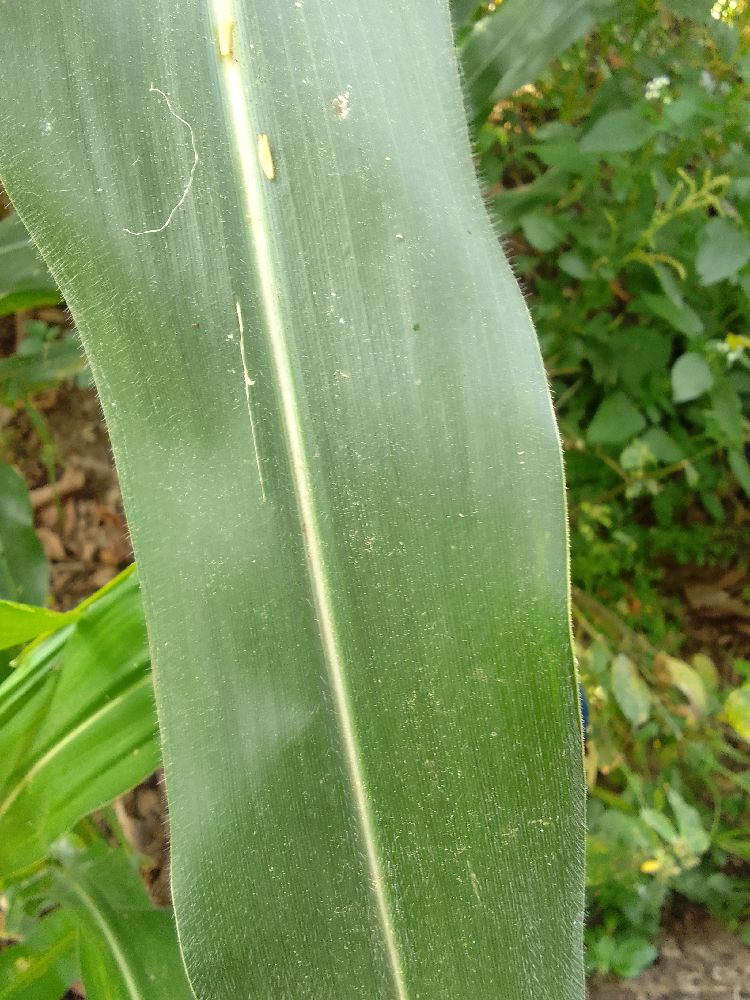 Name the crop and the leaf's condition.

maize, healthy
